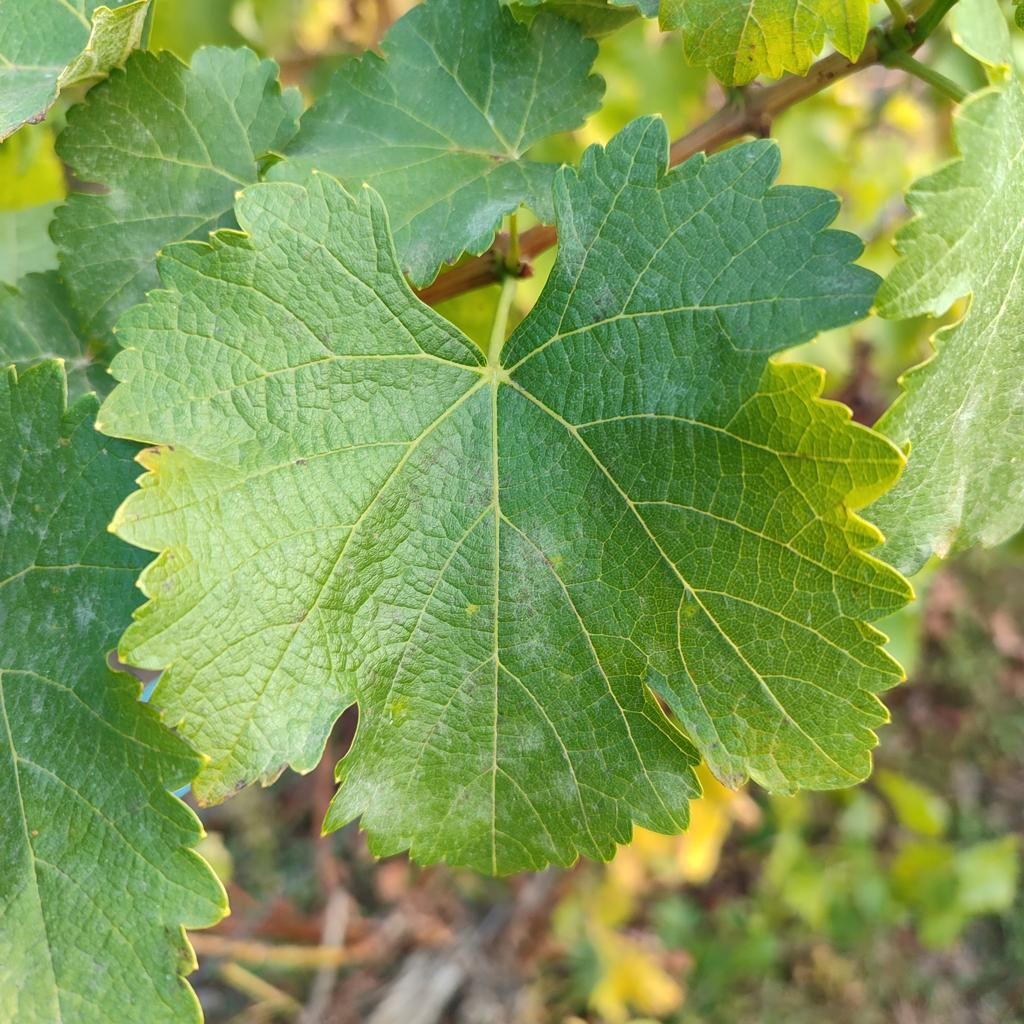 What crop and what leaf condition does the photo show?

grapevine, powdery mildew
